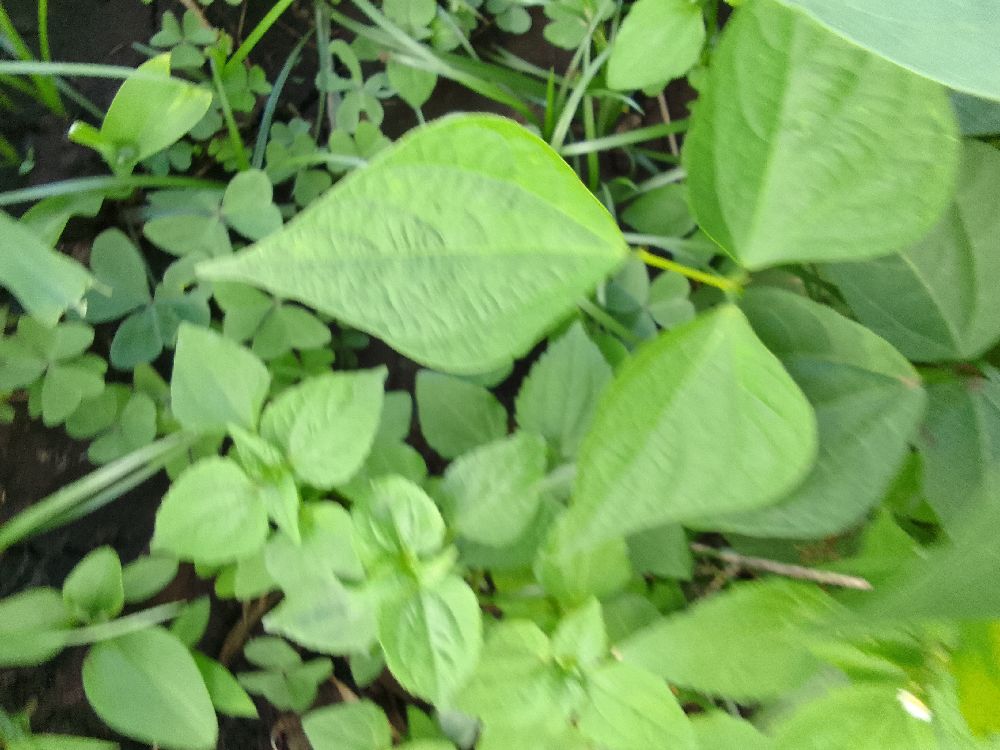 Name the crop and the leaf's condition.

common bean, healthy
